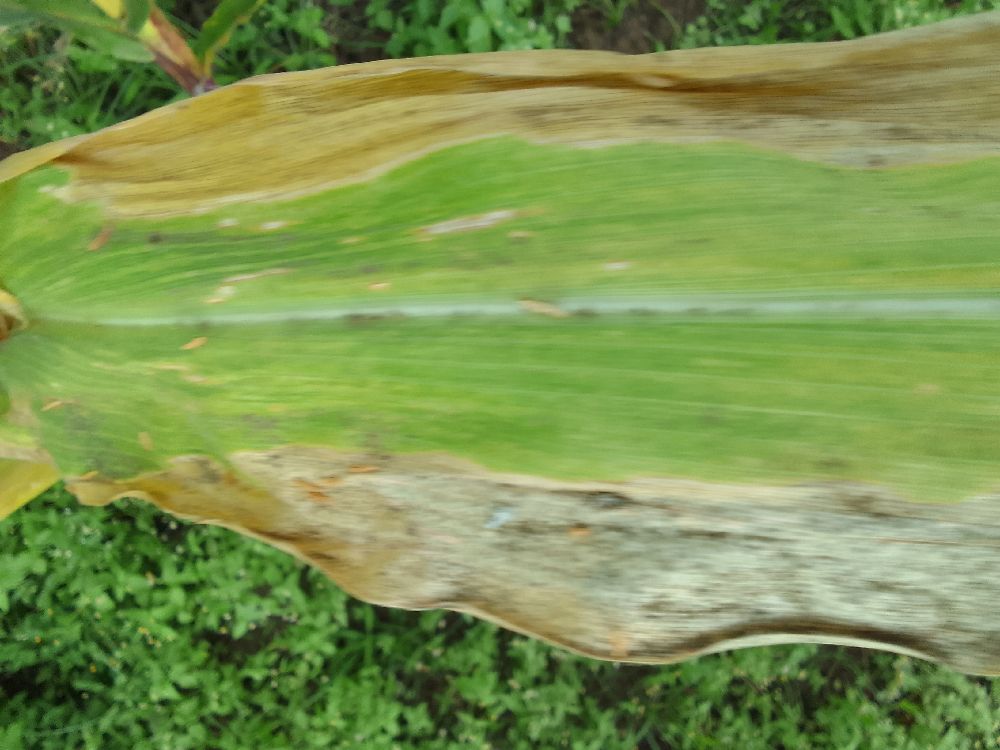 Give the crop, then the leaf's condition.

maize, maize lethal necrosis
